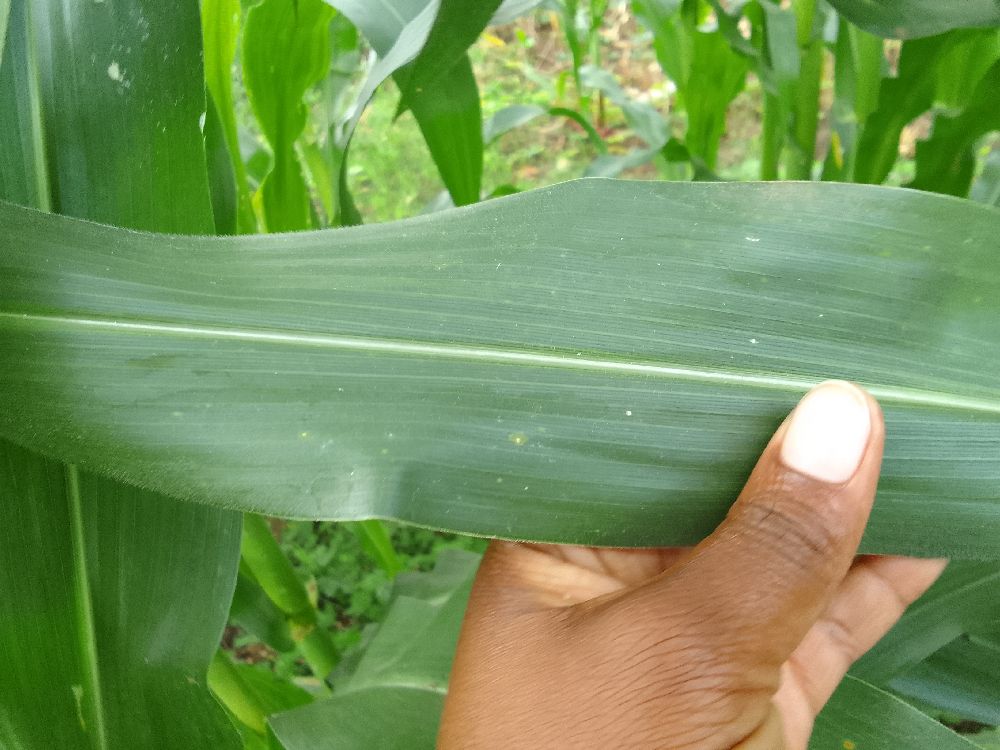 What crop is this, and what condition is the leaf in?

maize, healthy
